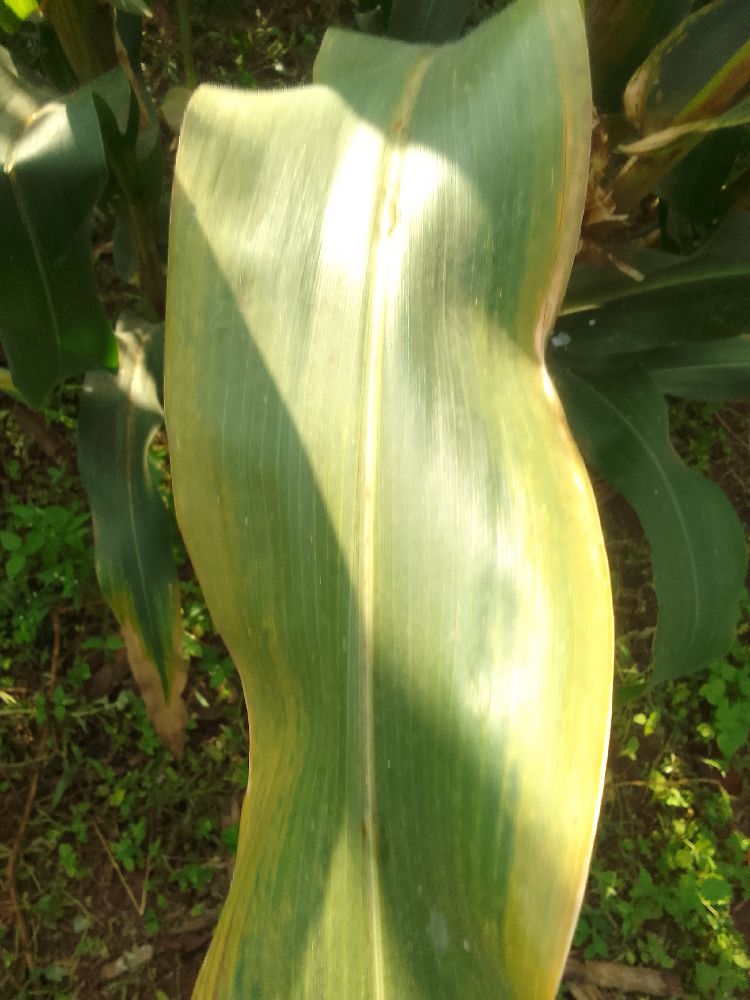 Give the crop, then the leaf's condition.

maize, maize lethal necrosis
